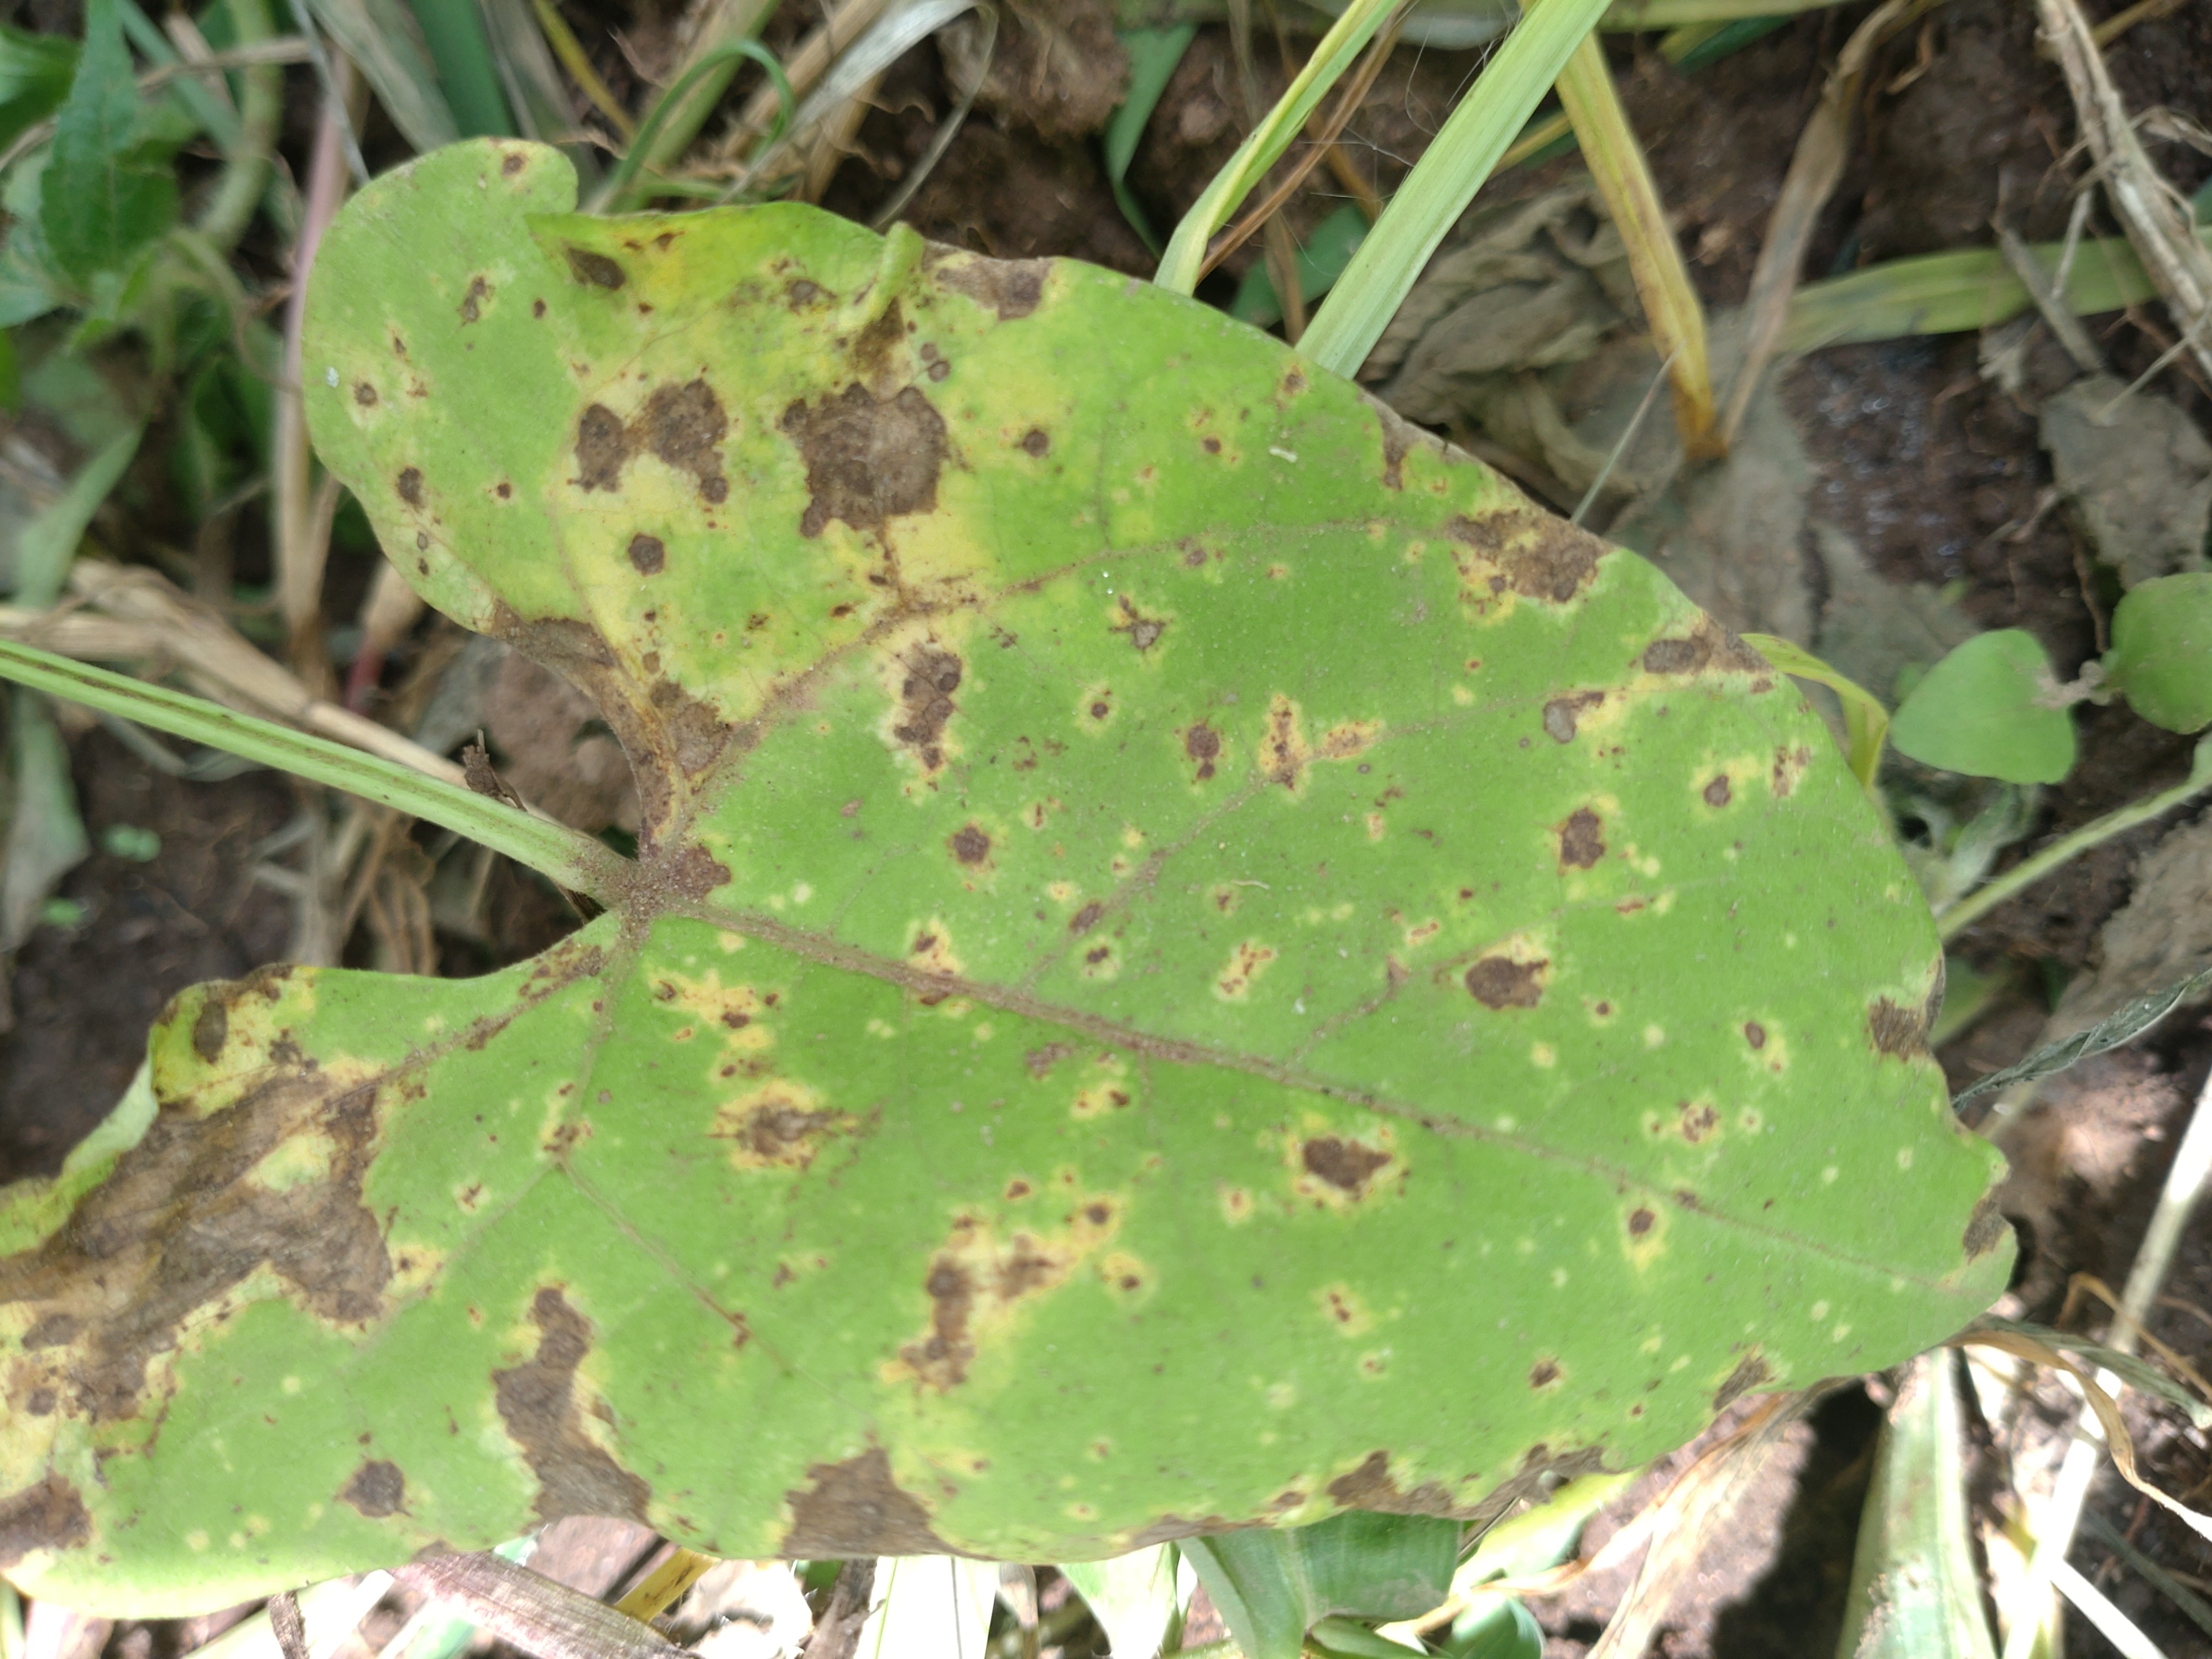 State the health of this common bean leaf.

rust
